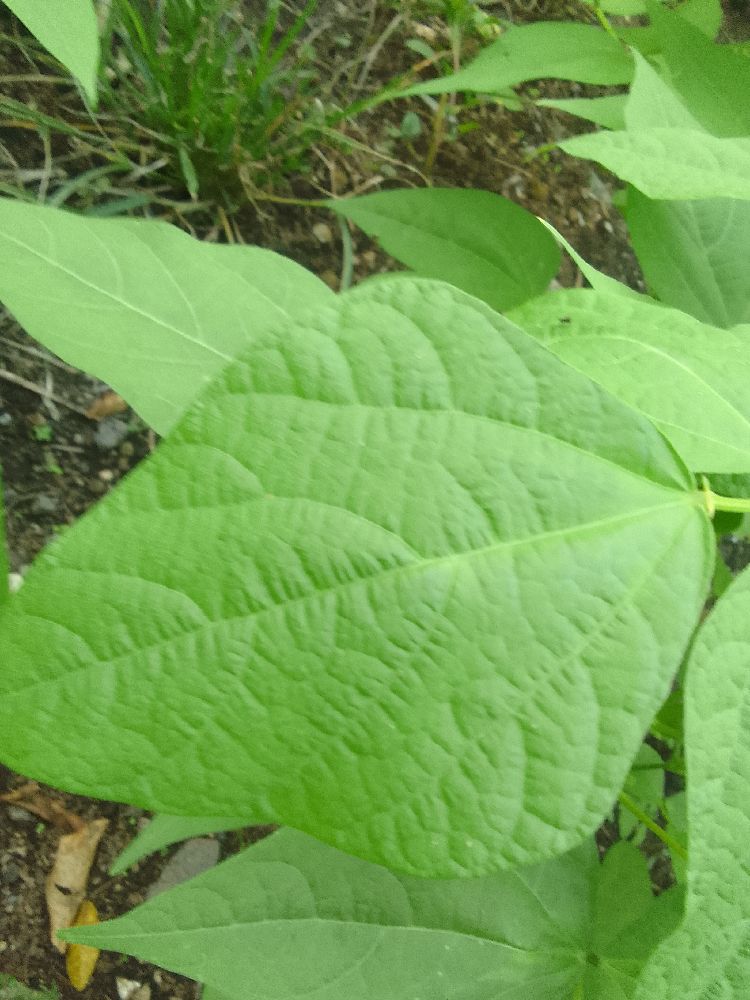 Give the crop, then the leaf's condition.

common bean, healthy
